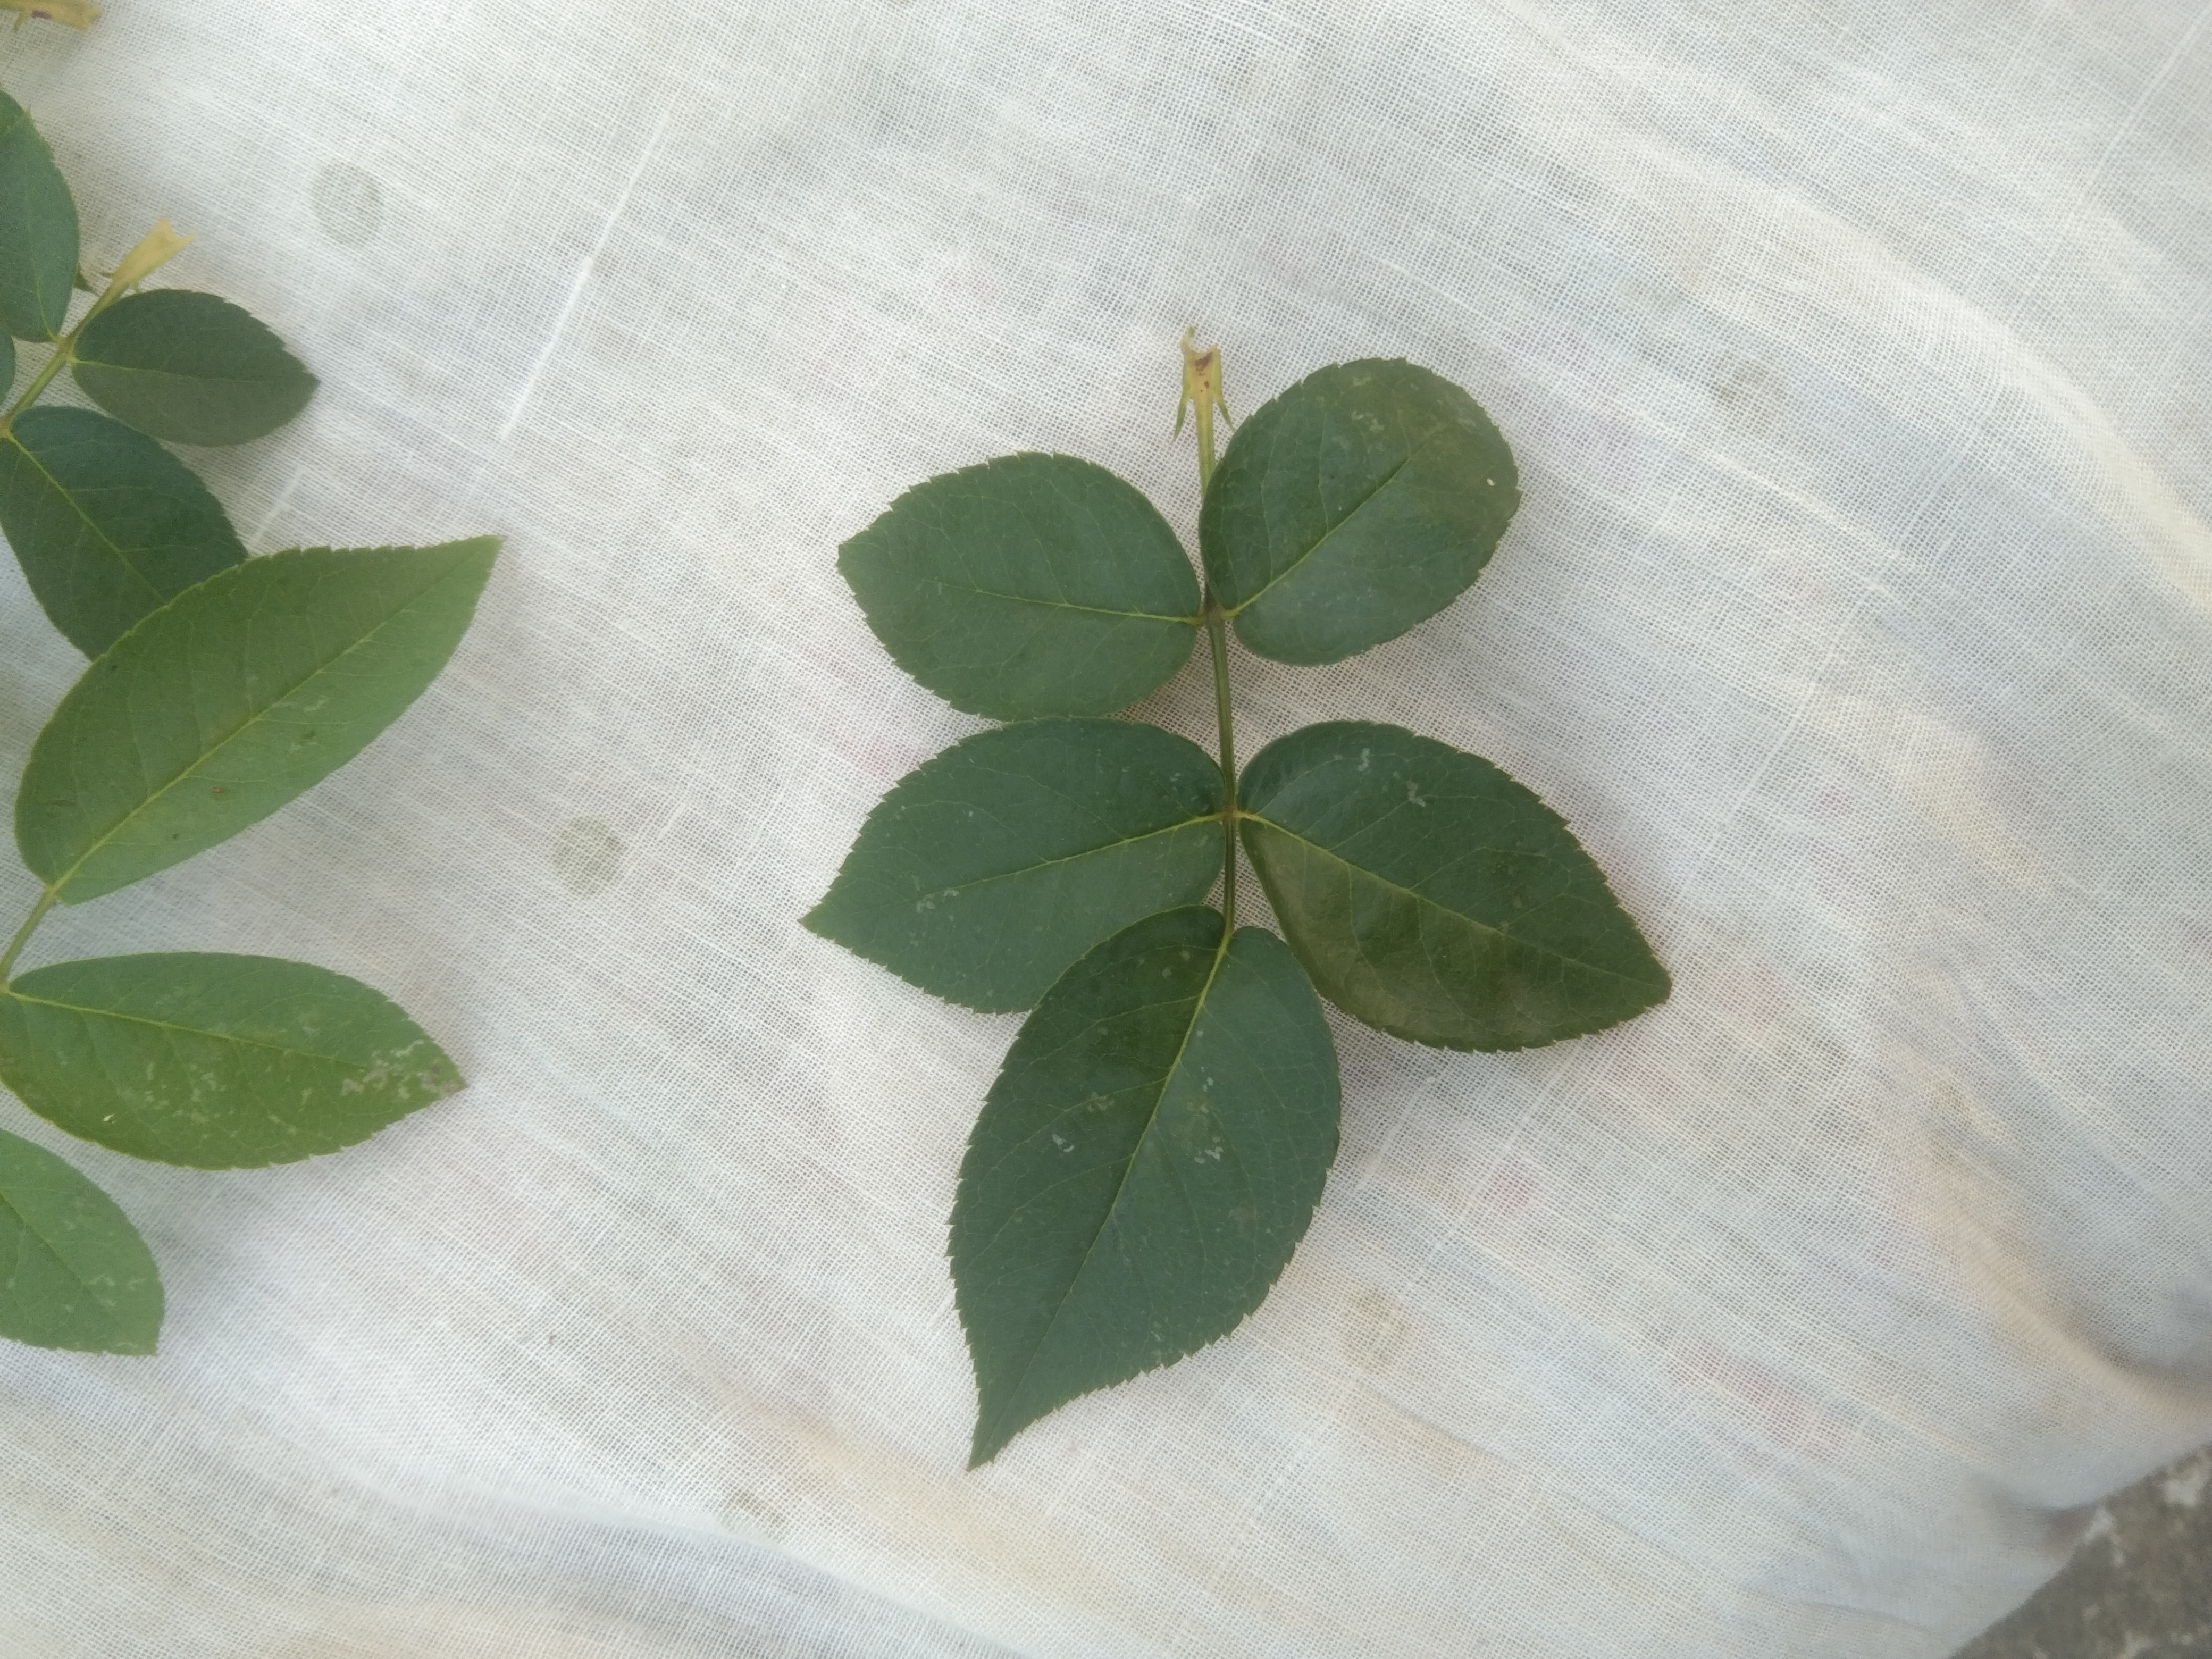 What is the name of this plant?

rose
